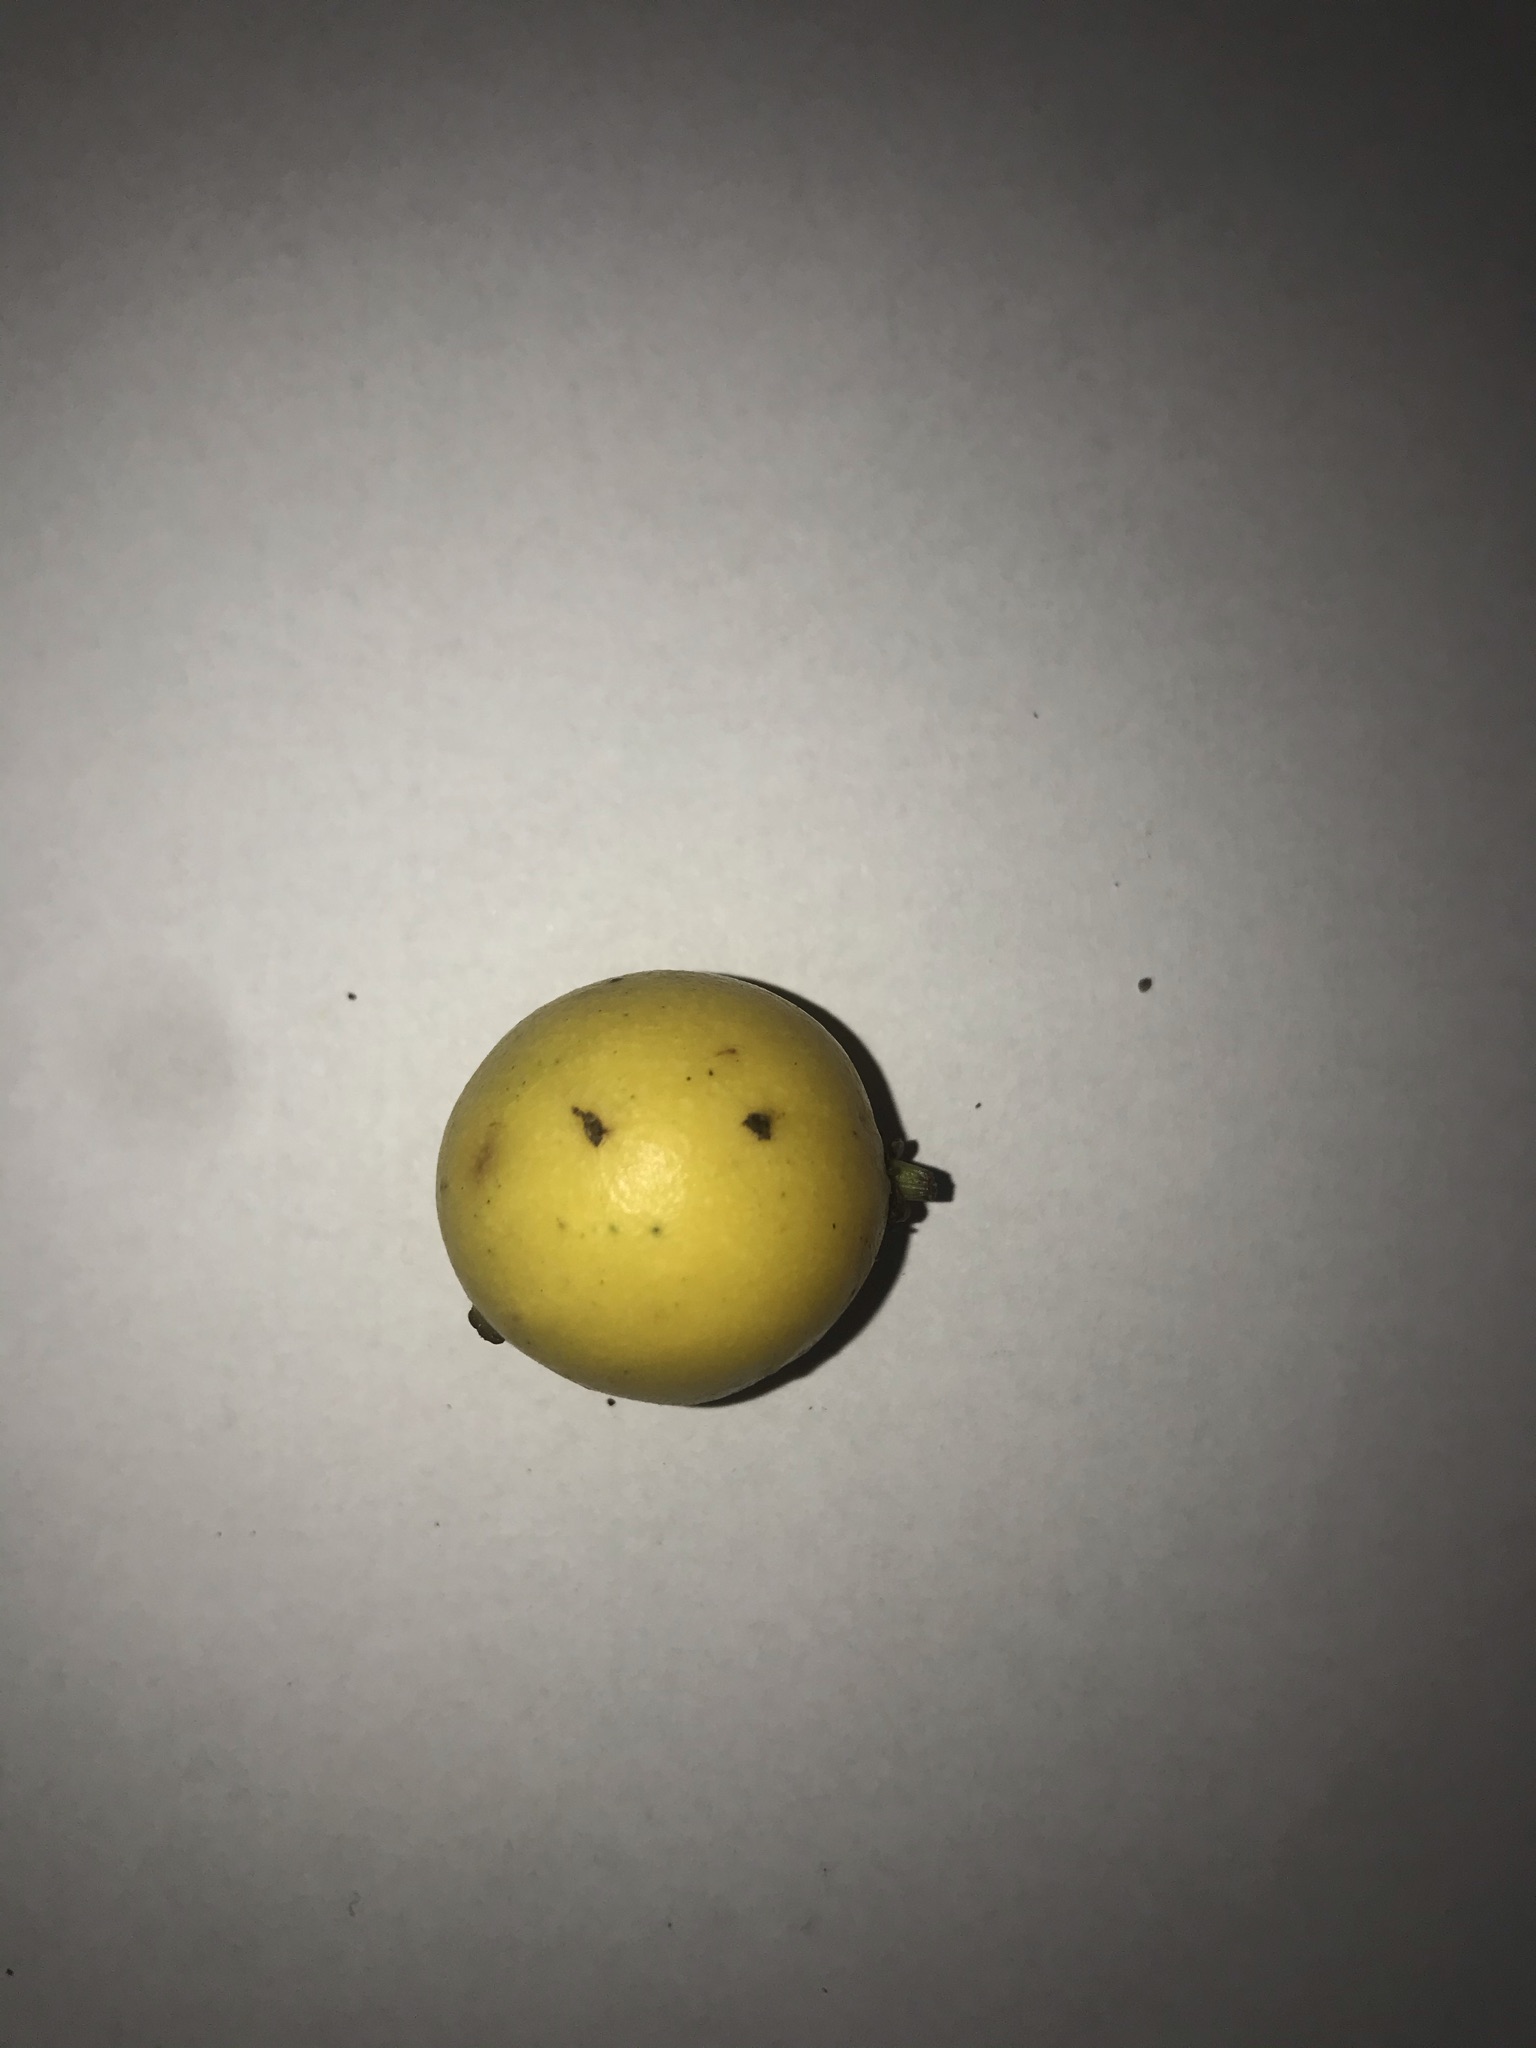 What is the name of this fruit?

abiu
